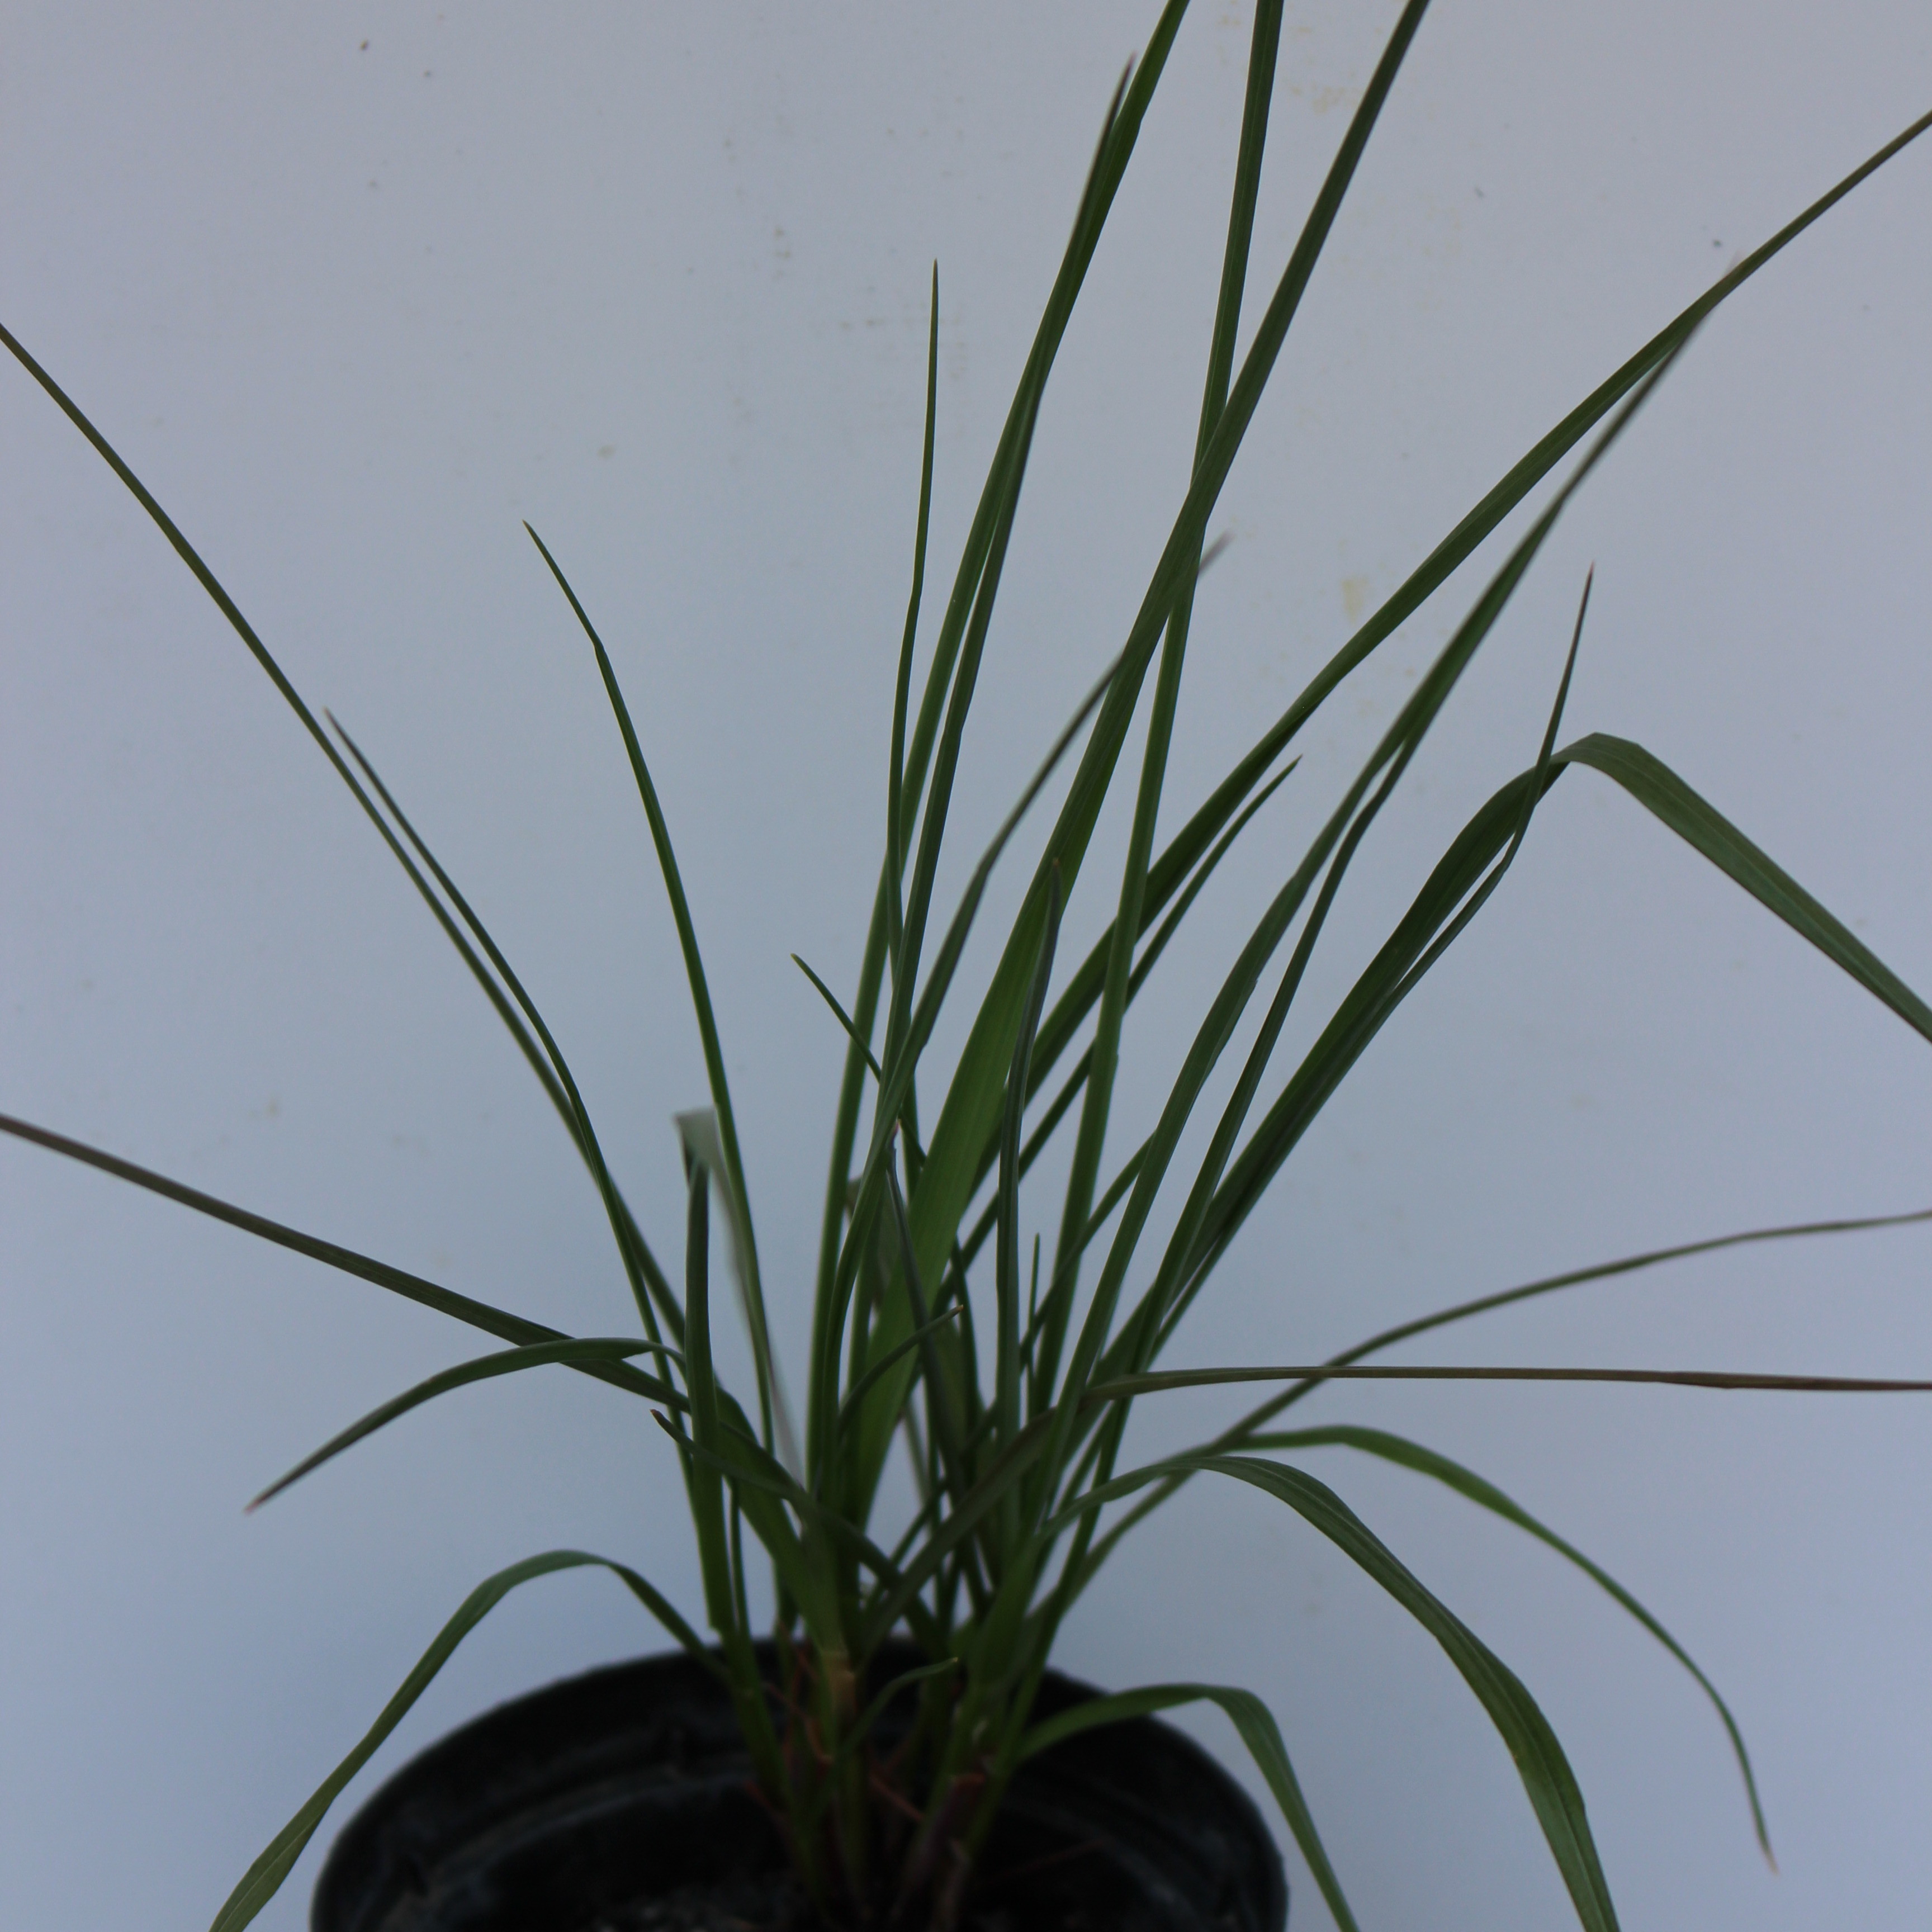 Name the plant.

Lolium multiflorum
